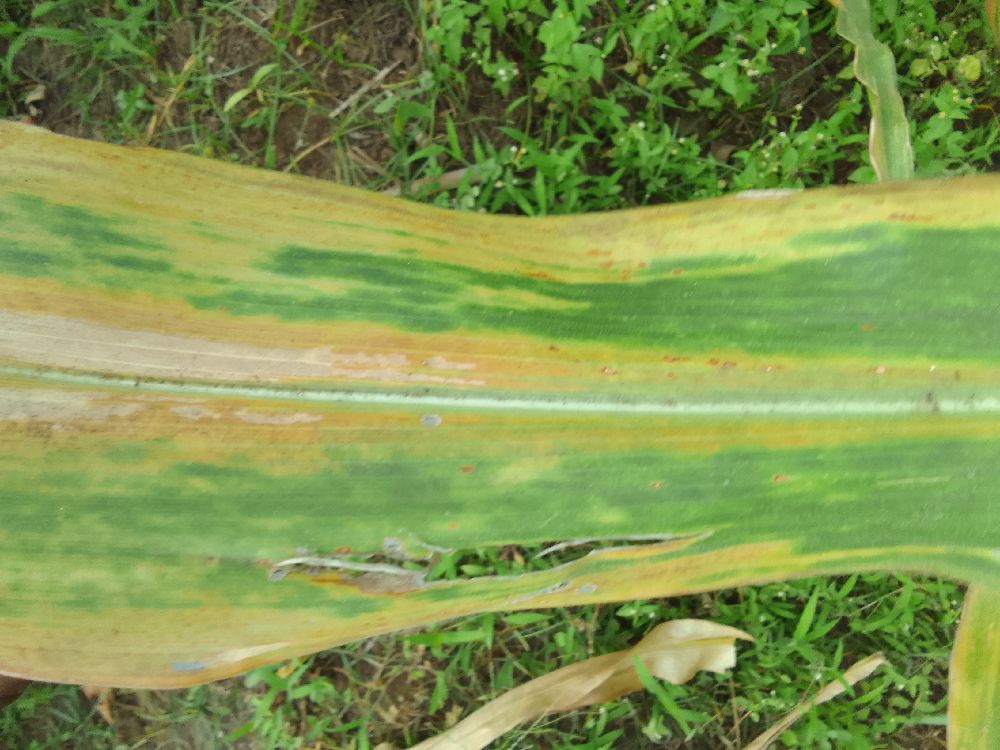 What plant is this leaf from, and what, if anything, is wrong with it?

maize, maize lethal necrosis
